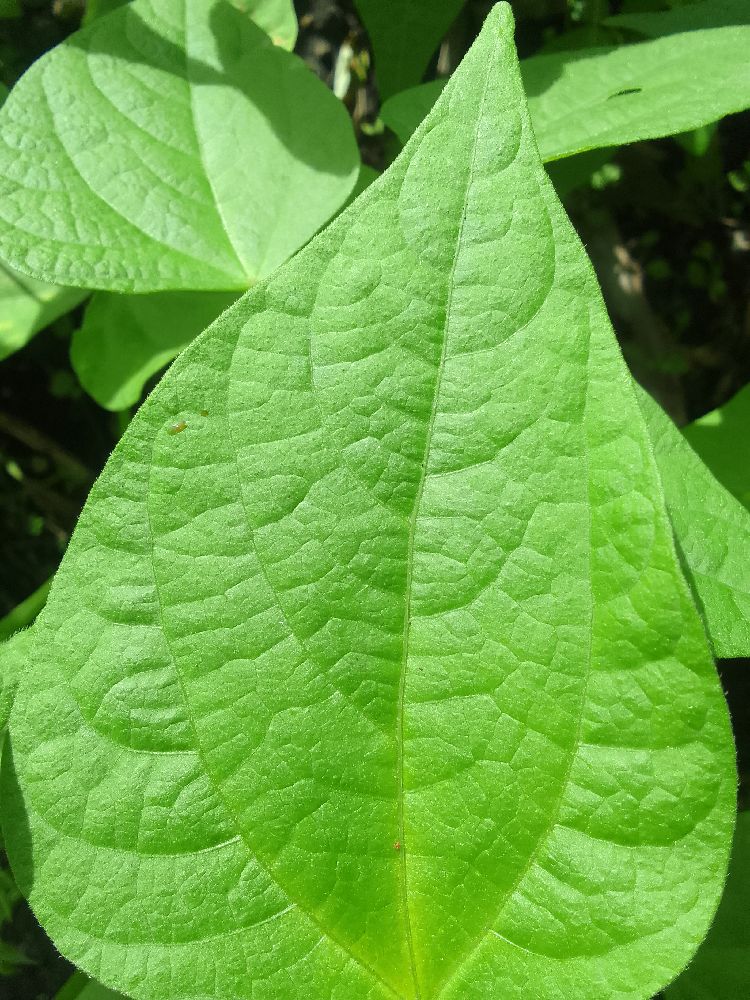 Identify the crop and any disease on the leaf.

common bean, healthy
